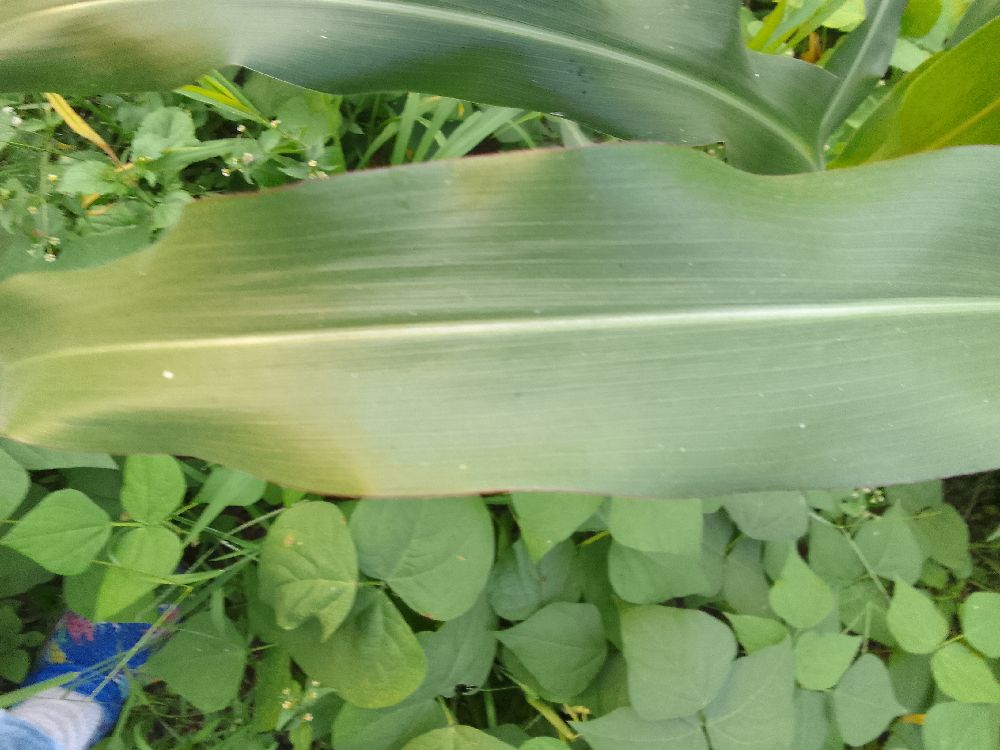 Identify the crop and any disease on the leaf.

maize, healthy
